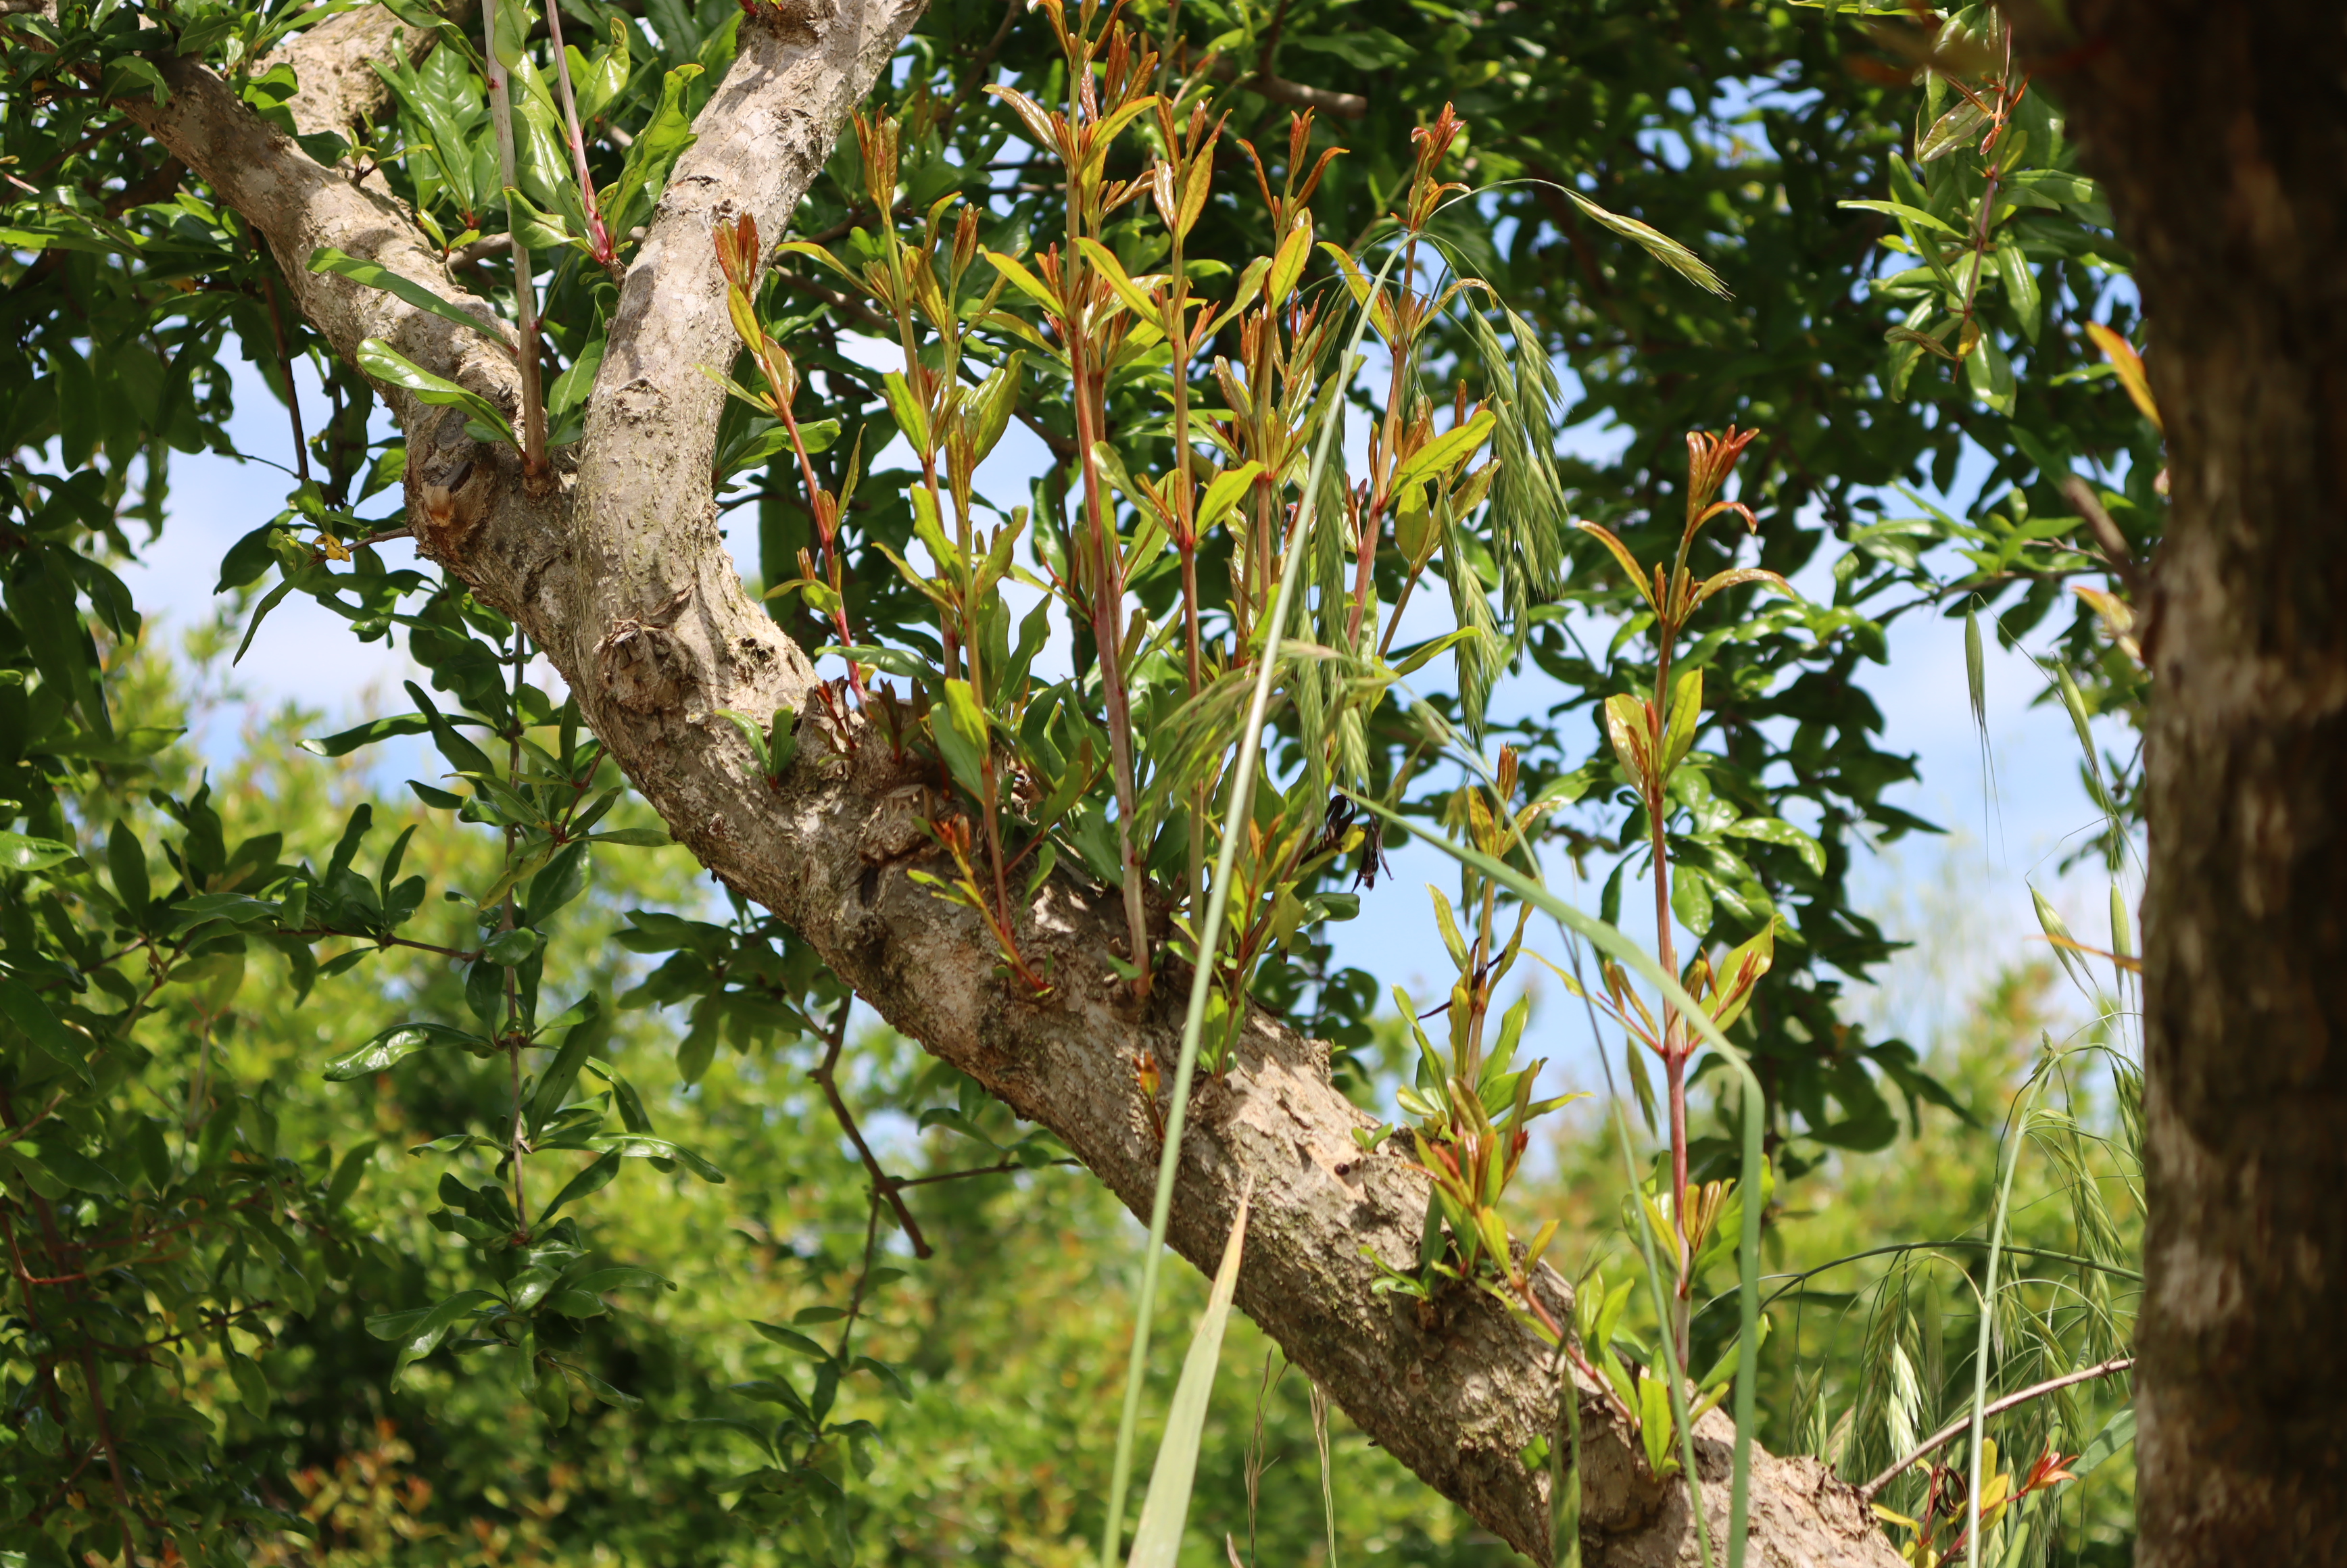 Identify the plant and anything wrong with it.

pomegranate, aphids, coniella granati
